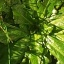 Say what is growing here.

structured weed
